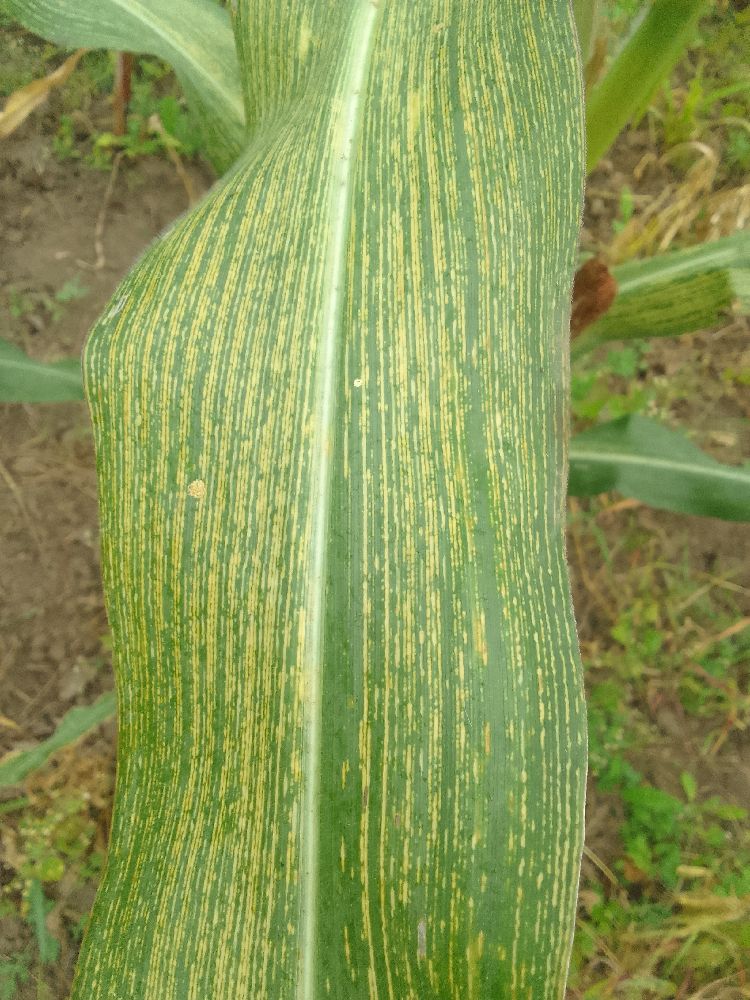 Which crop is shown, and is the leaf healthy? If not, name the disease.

maize, maize streak virus
